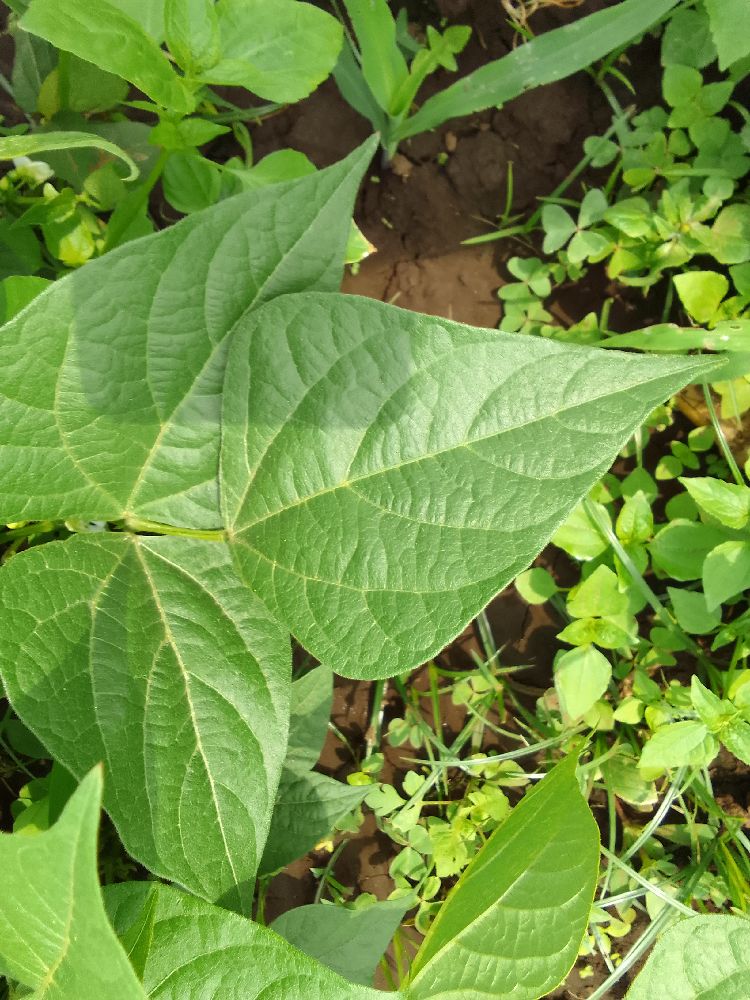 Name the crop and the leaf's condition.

common bean, healthy
